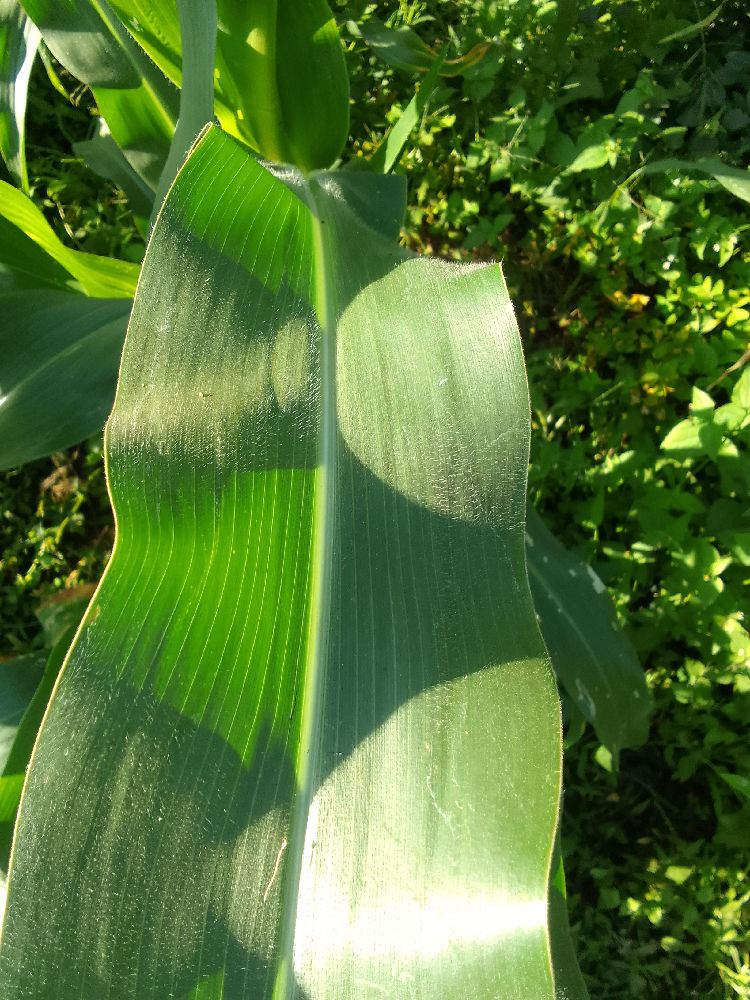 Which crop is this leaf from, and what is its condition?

maize, healthy
